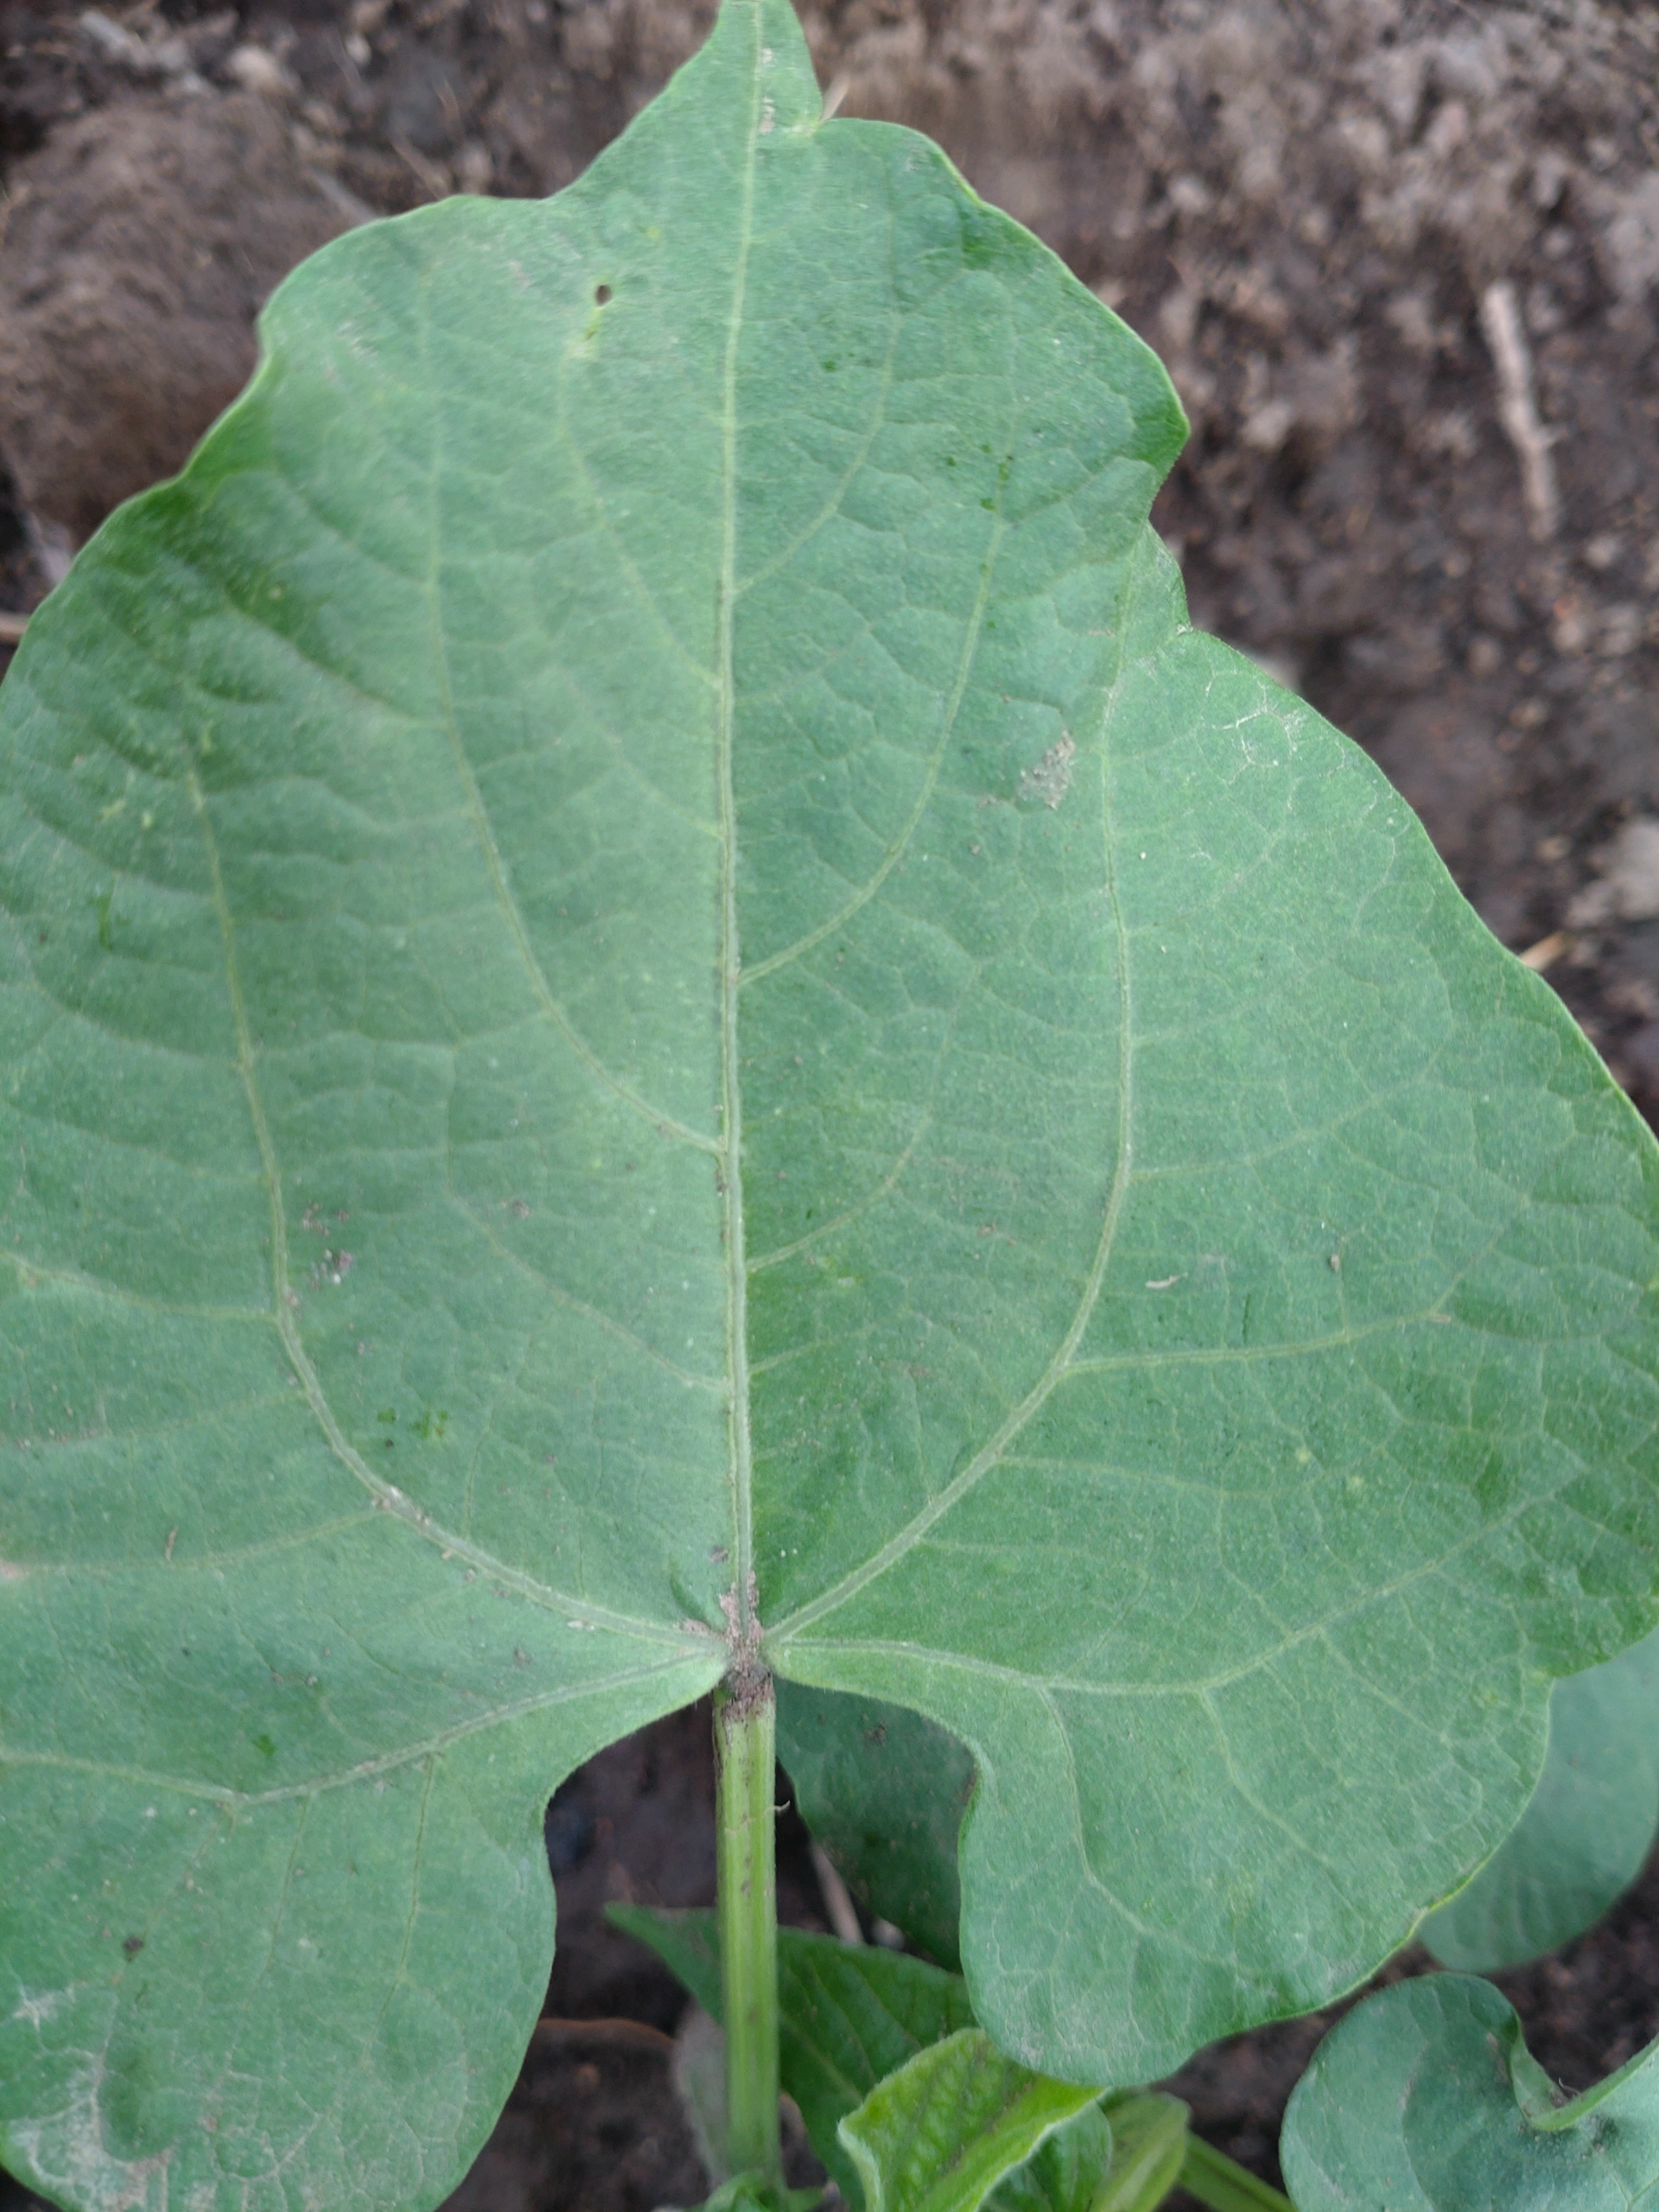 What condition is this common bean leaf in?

healthy
